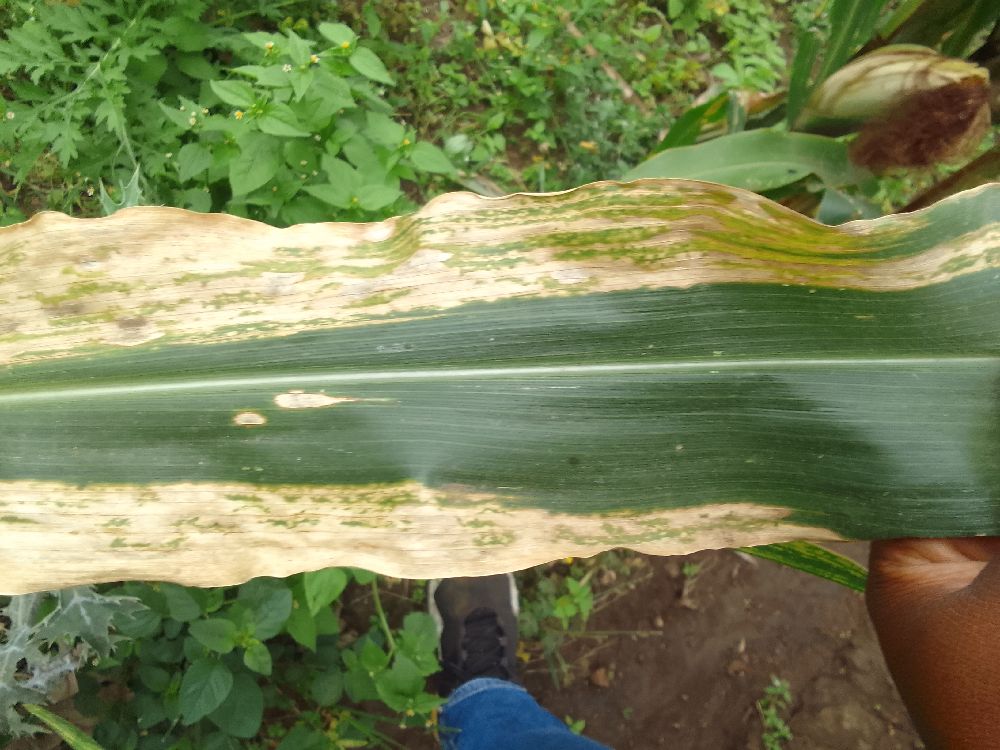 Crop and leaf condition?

maize, maize lethal necrosis
